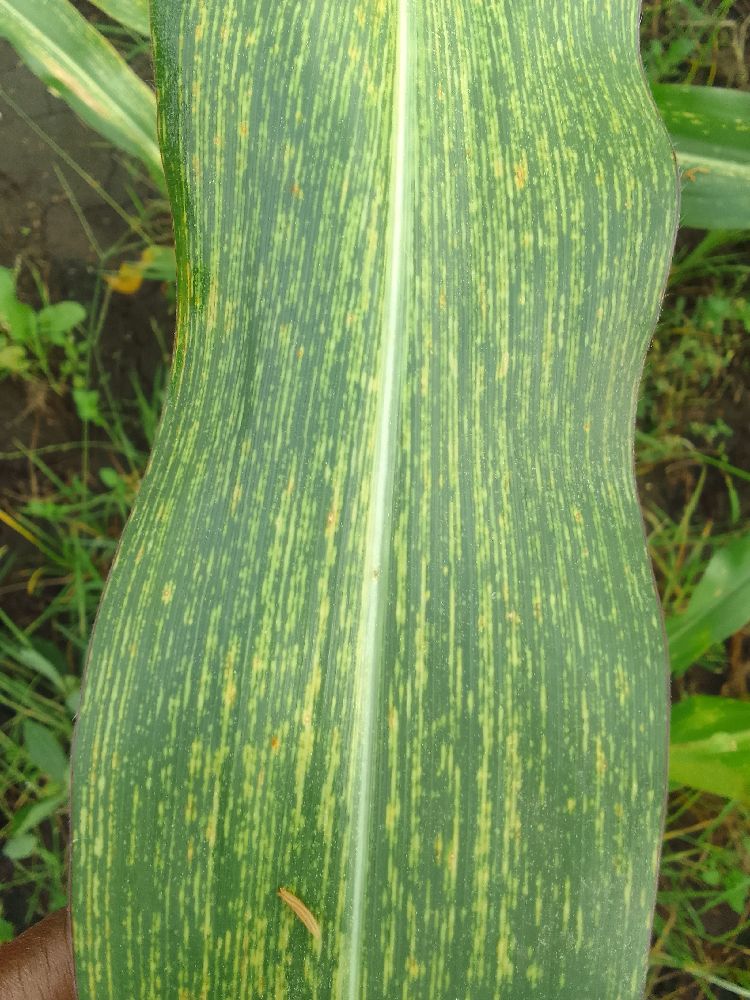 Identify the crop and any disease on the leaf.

maize, maize streak virus
